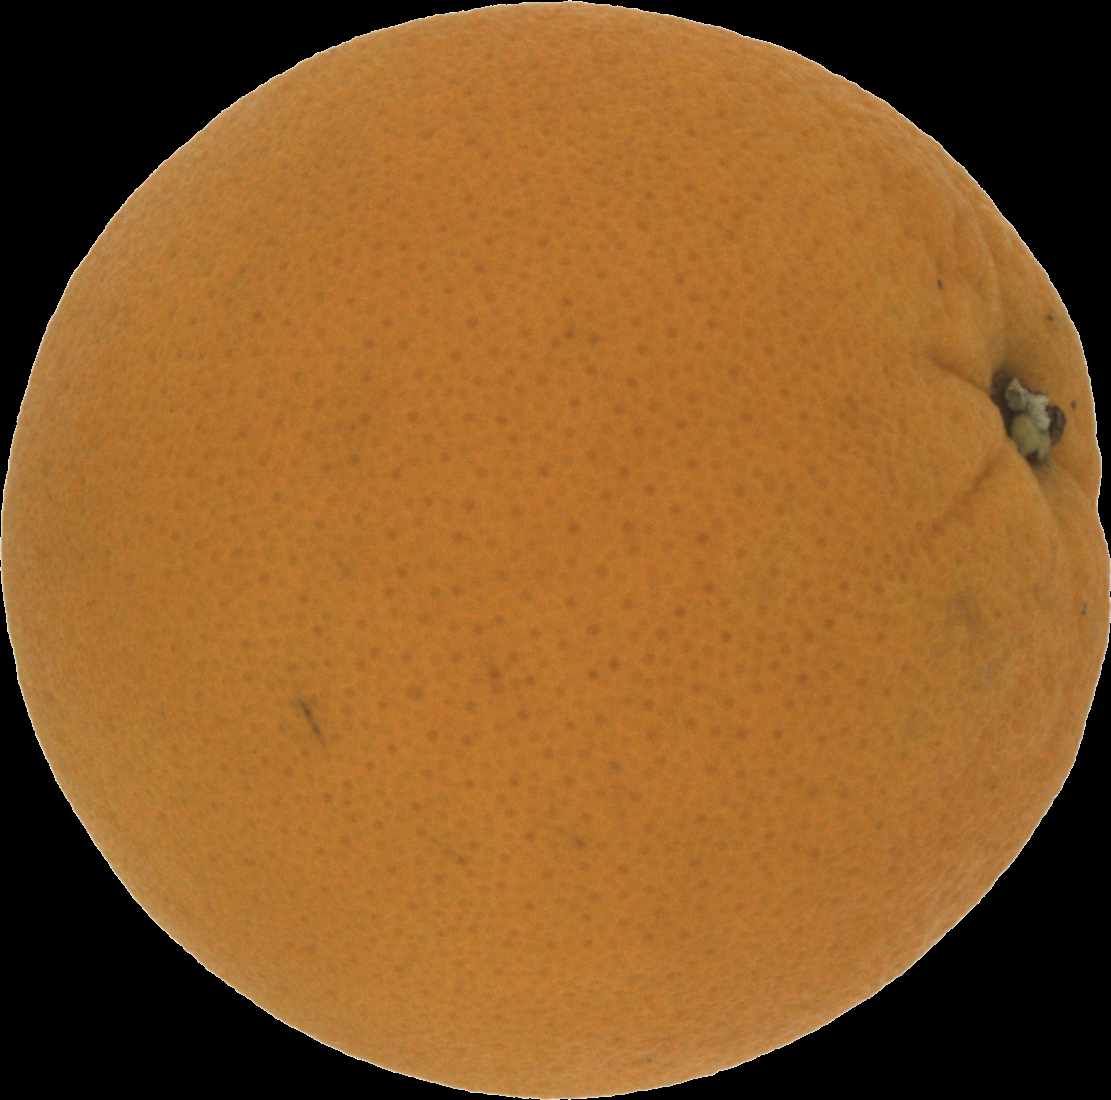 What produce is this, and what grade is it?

orange, good
